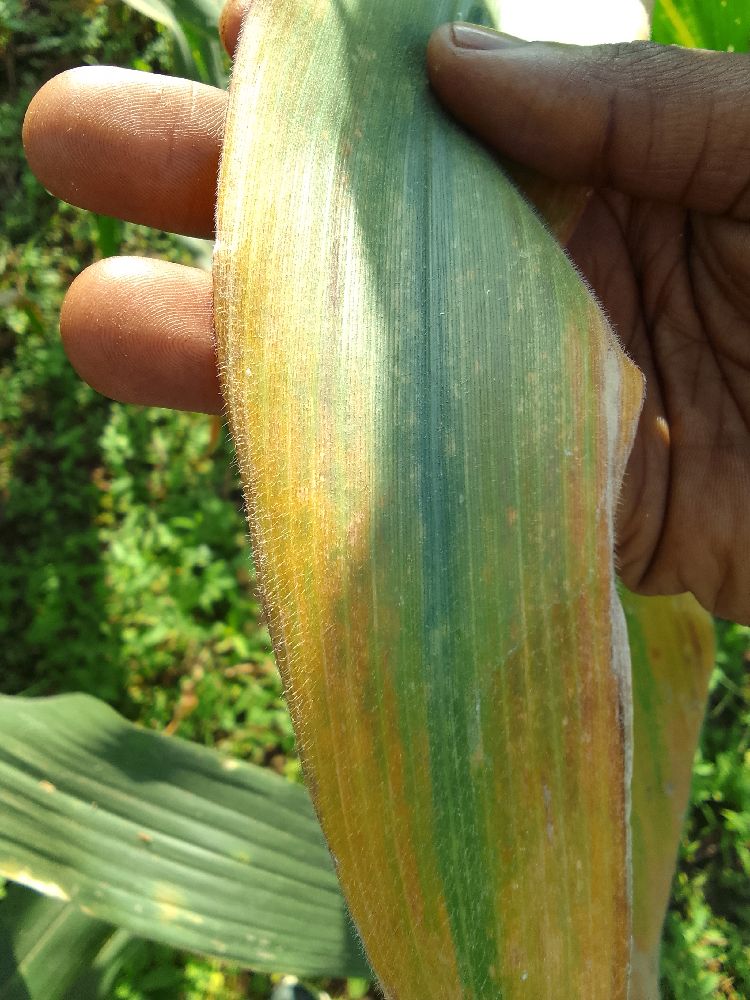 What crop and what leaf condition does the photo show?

maize, maize lethal necrosis
